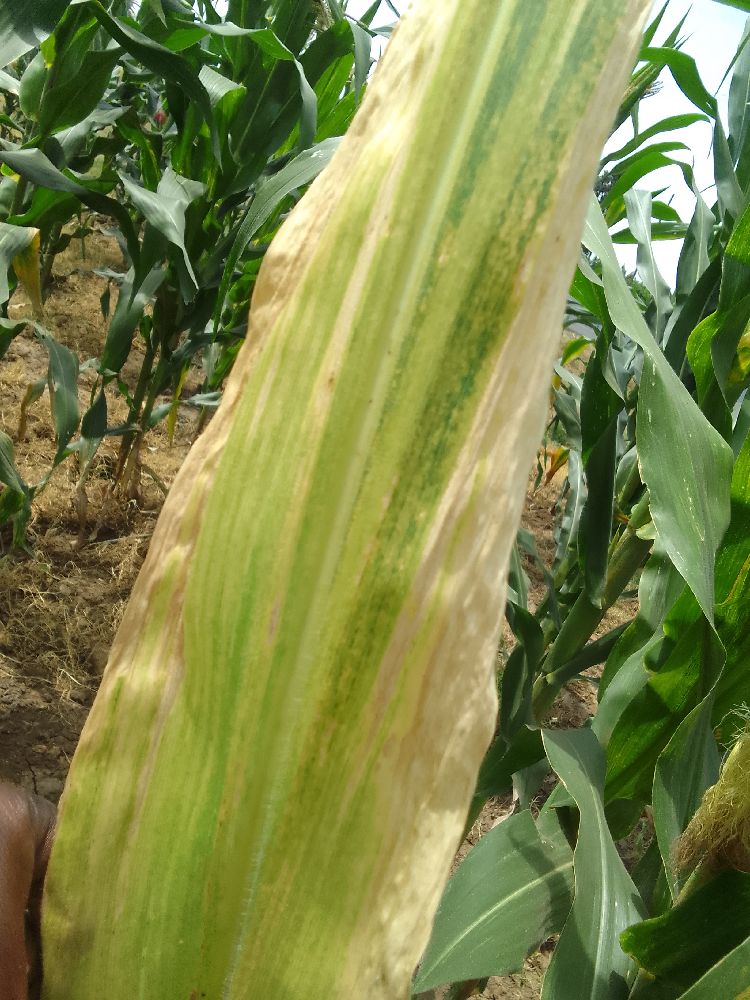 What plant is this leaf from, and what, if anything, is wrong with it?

maize, maize lethal necrosis
